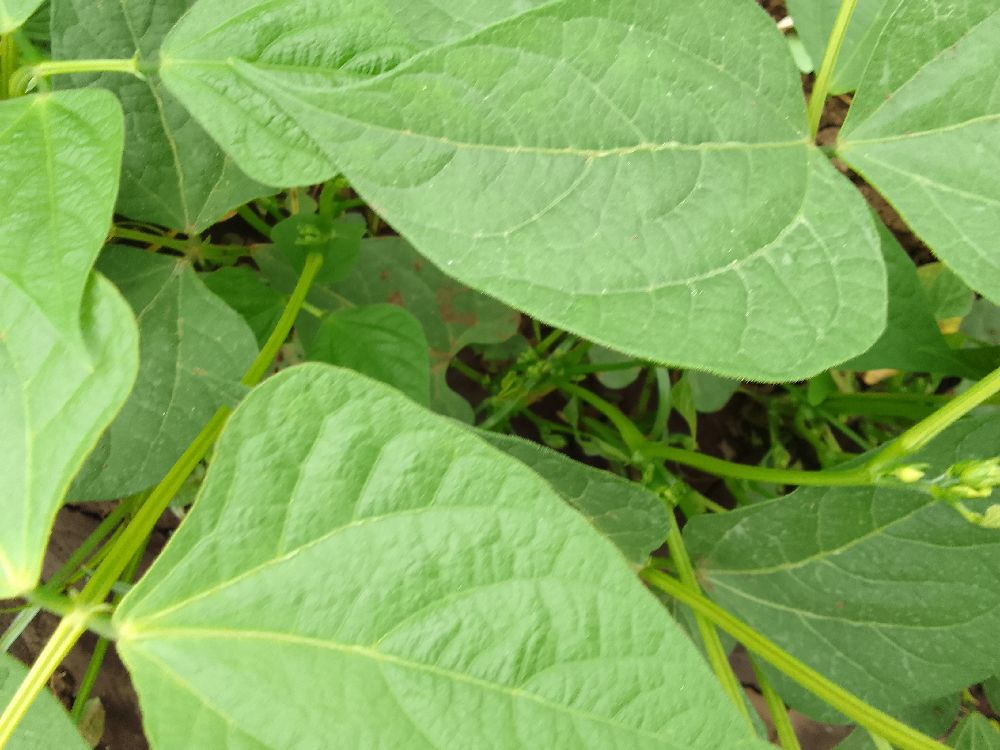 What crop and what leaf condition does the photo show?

common bean, healthy
